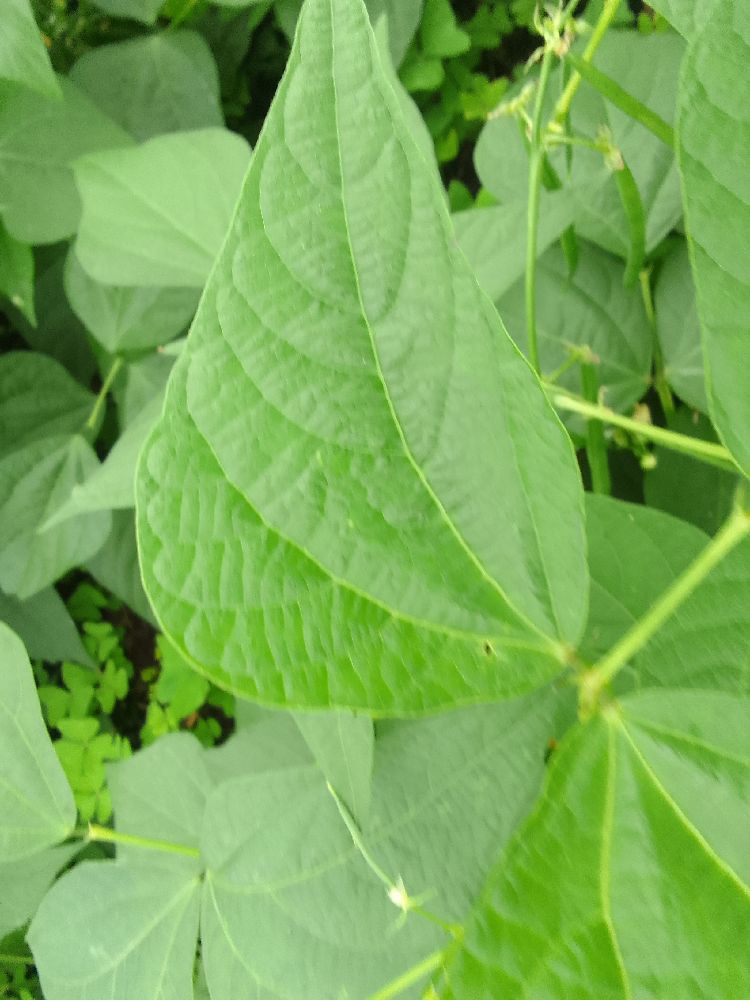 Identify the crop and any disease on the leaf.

common bean, healthy
